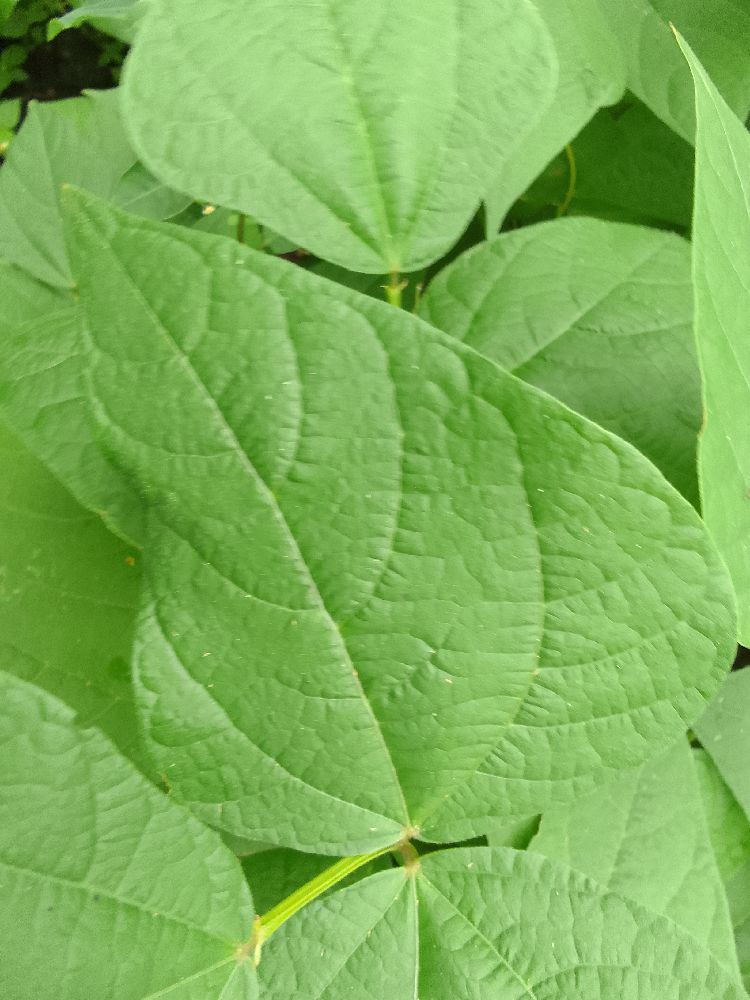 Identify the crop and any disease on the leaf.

common bean, healthy
